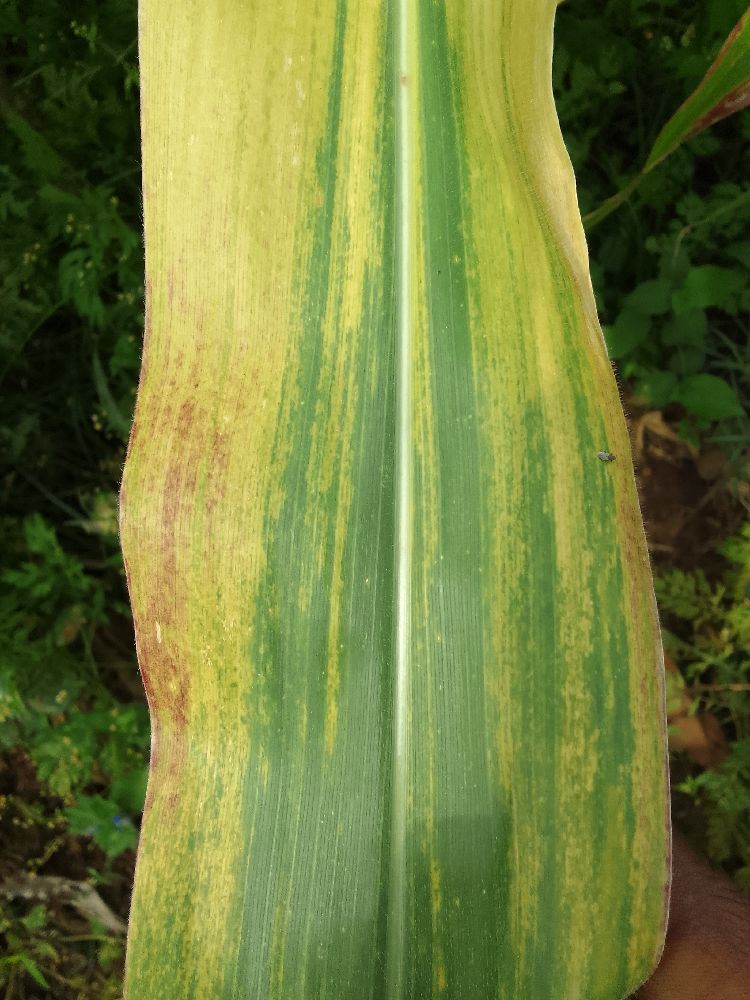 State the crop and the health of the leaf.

maize, maize lethal necrosis
